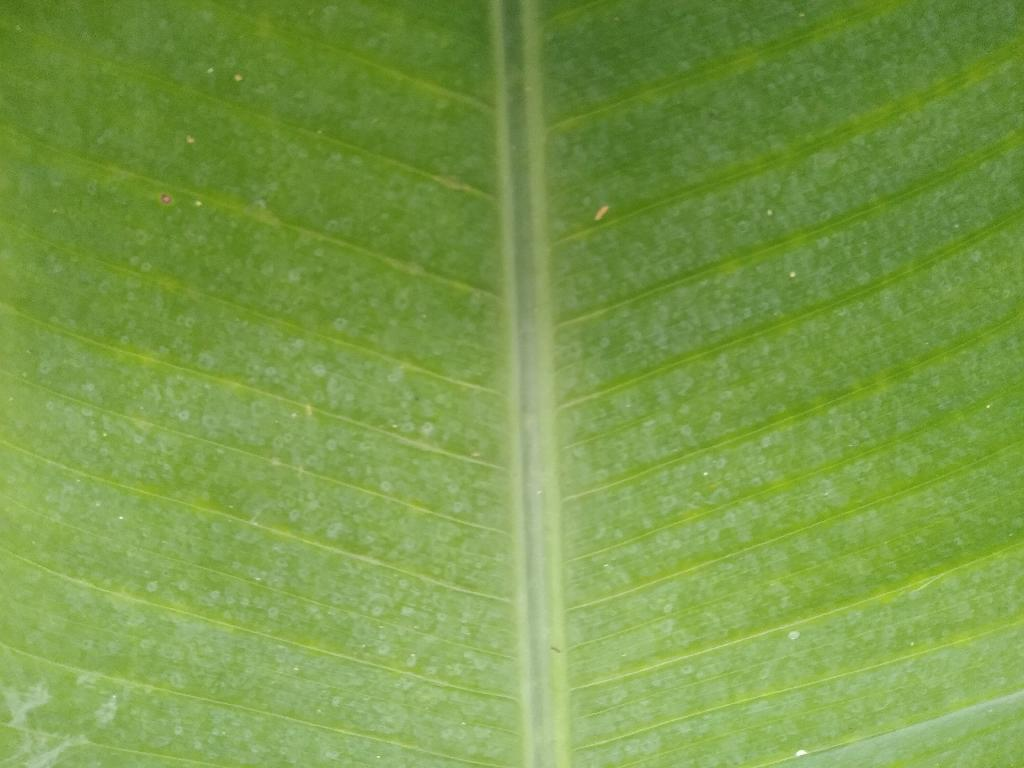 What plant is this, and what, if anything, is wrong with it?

banana, healthy
